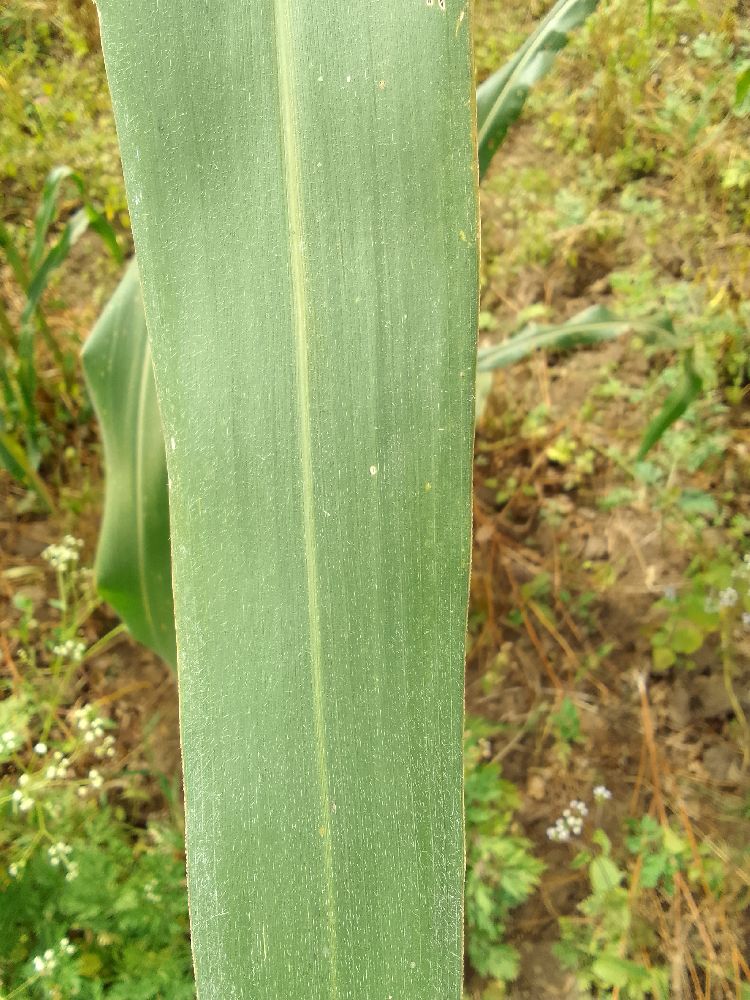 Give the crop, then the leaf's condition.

maize, healthy
